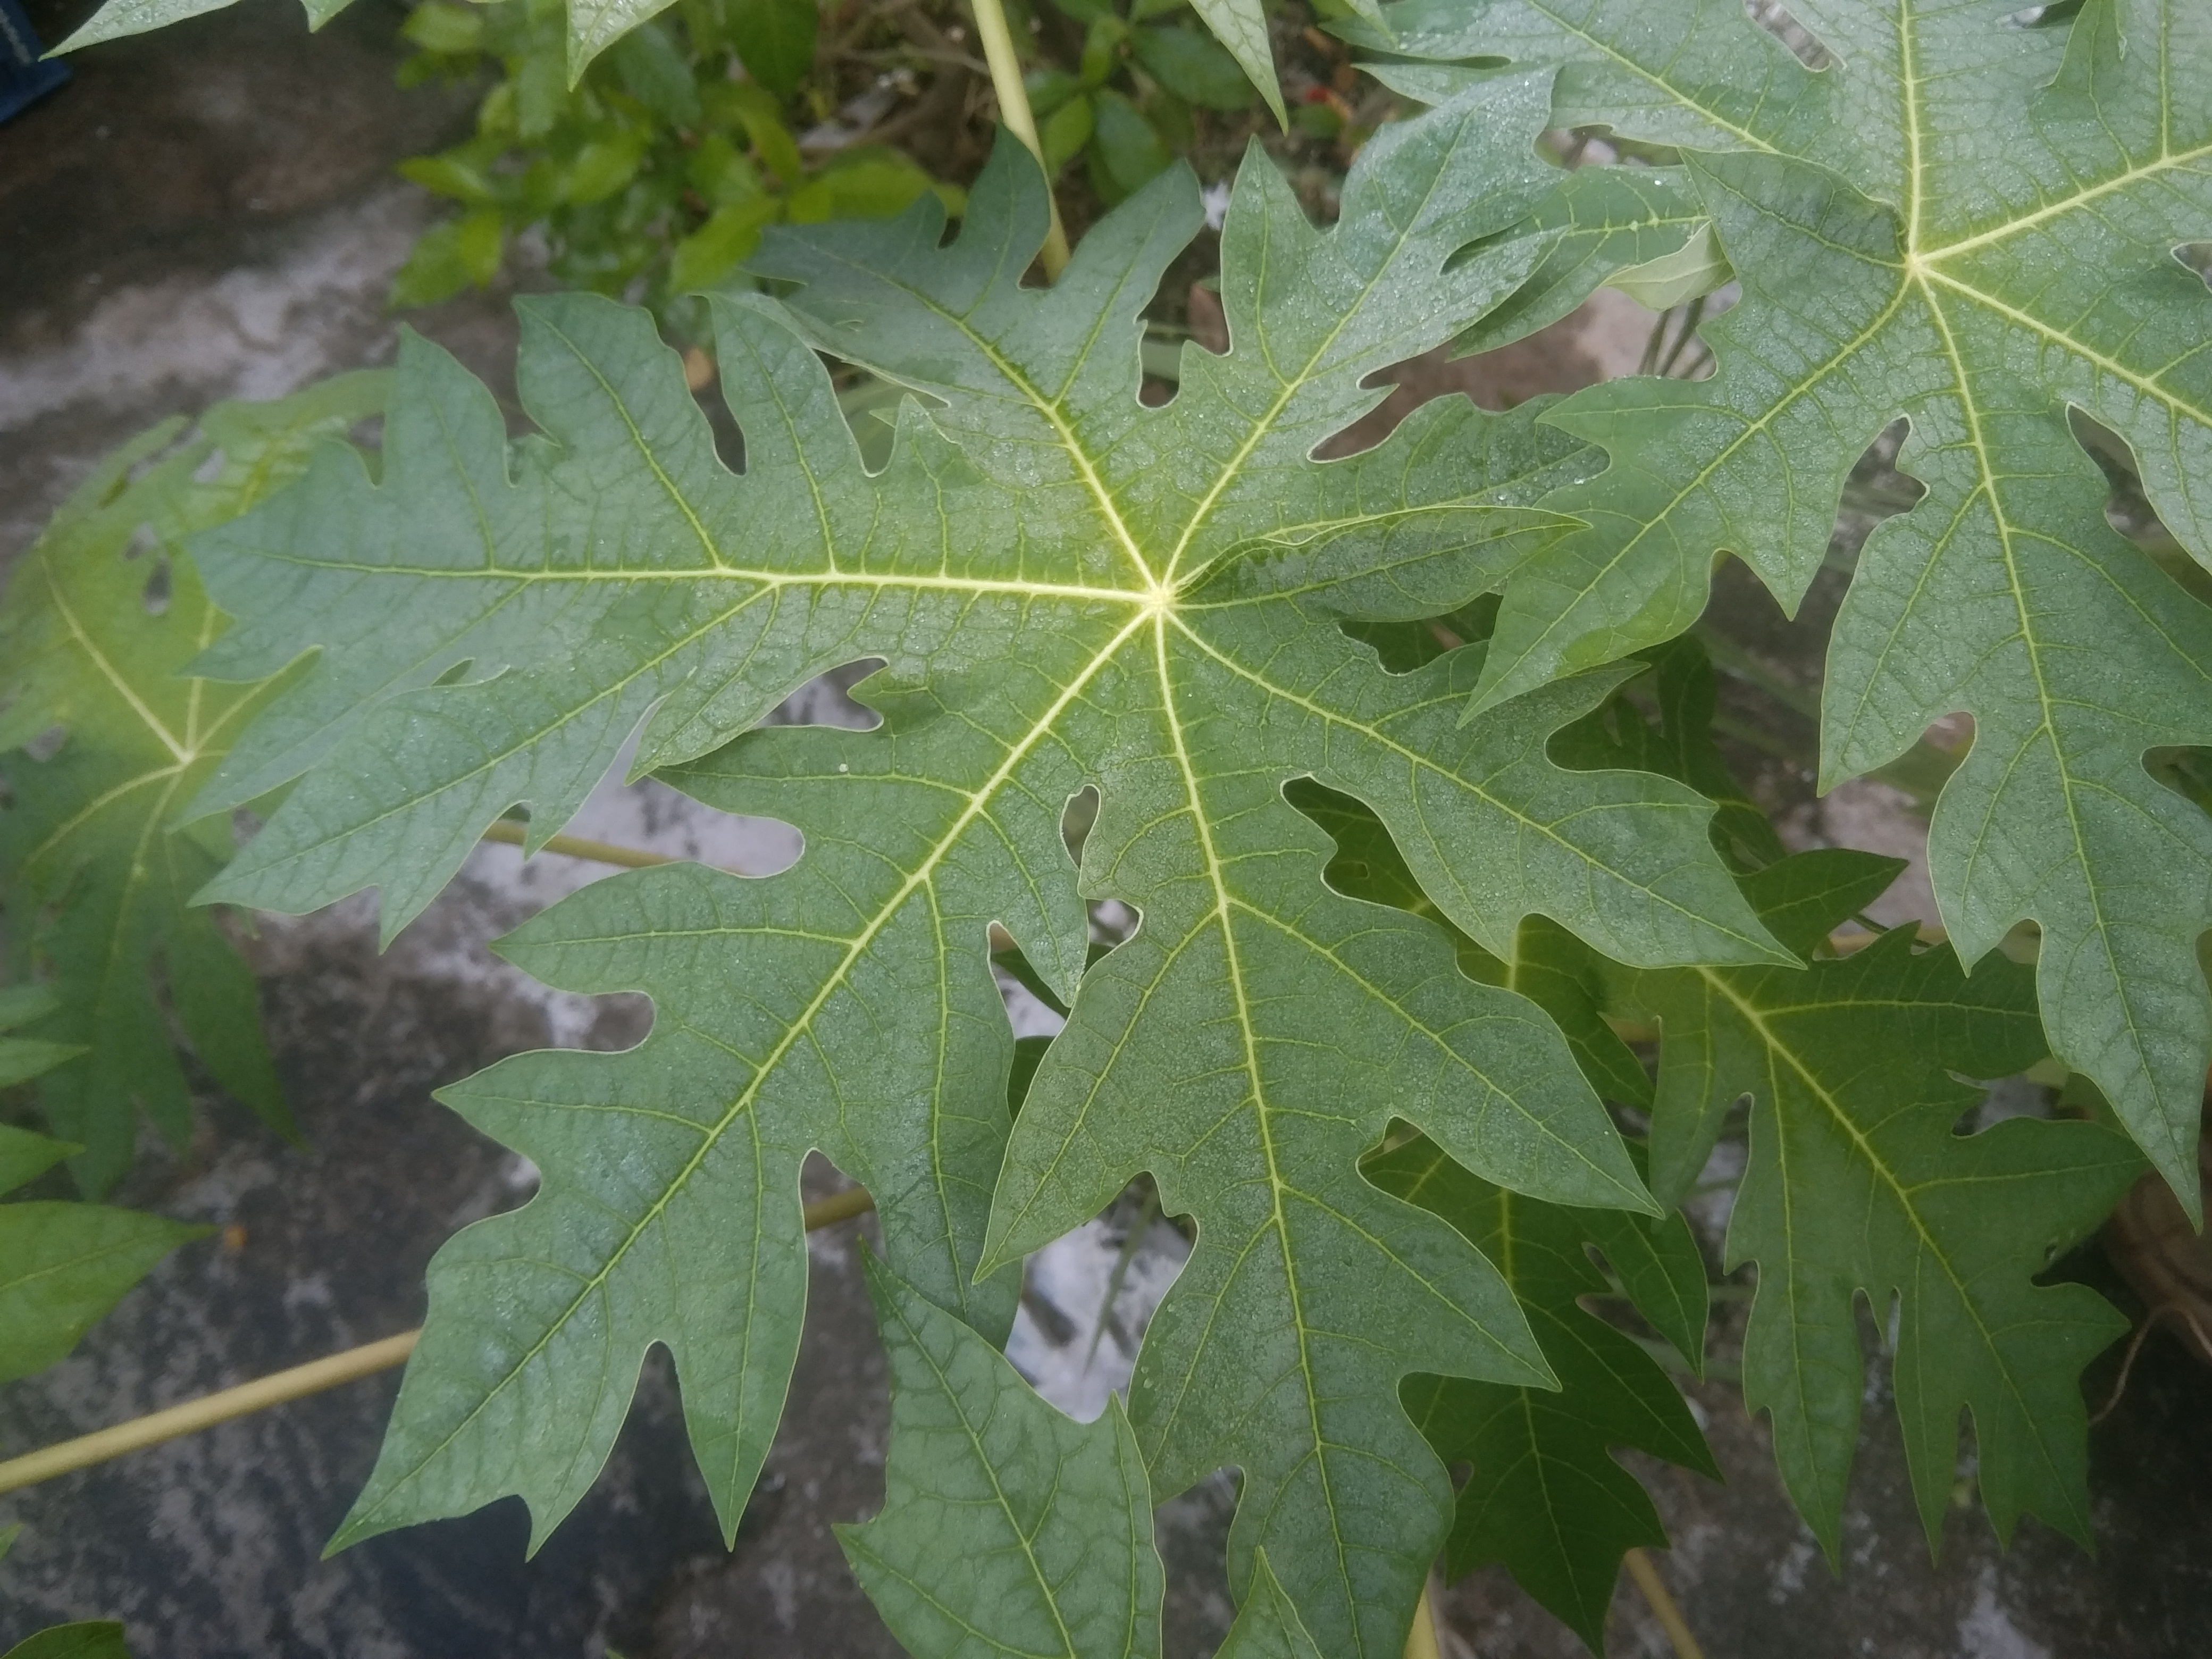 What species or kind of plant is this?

papaya
